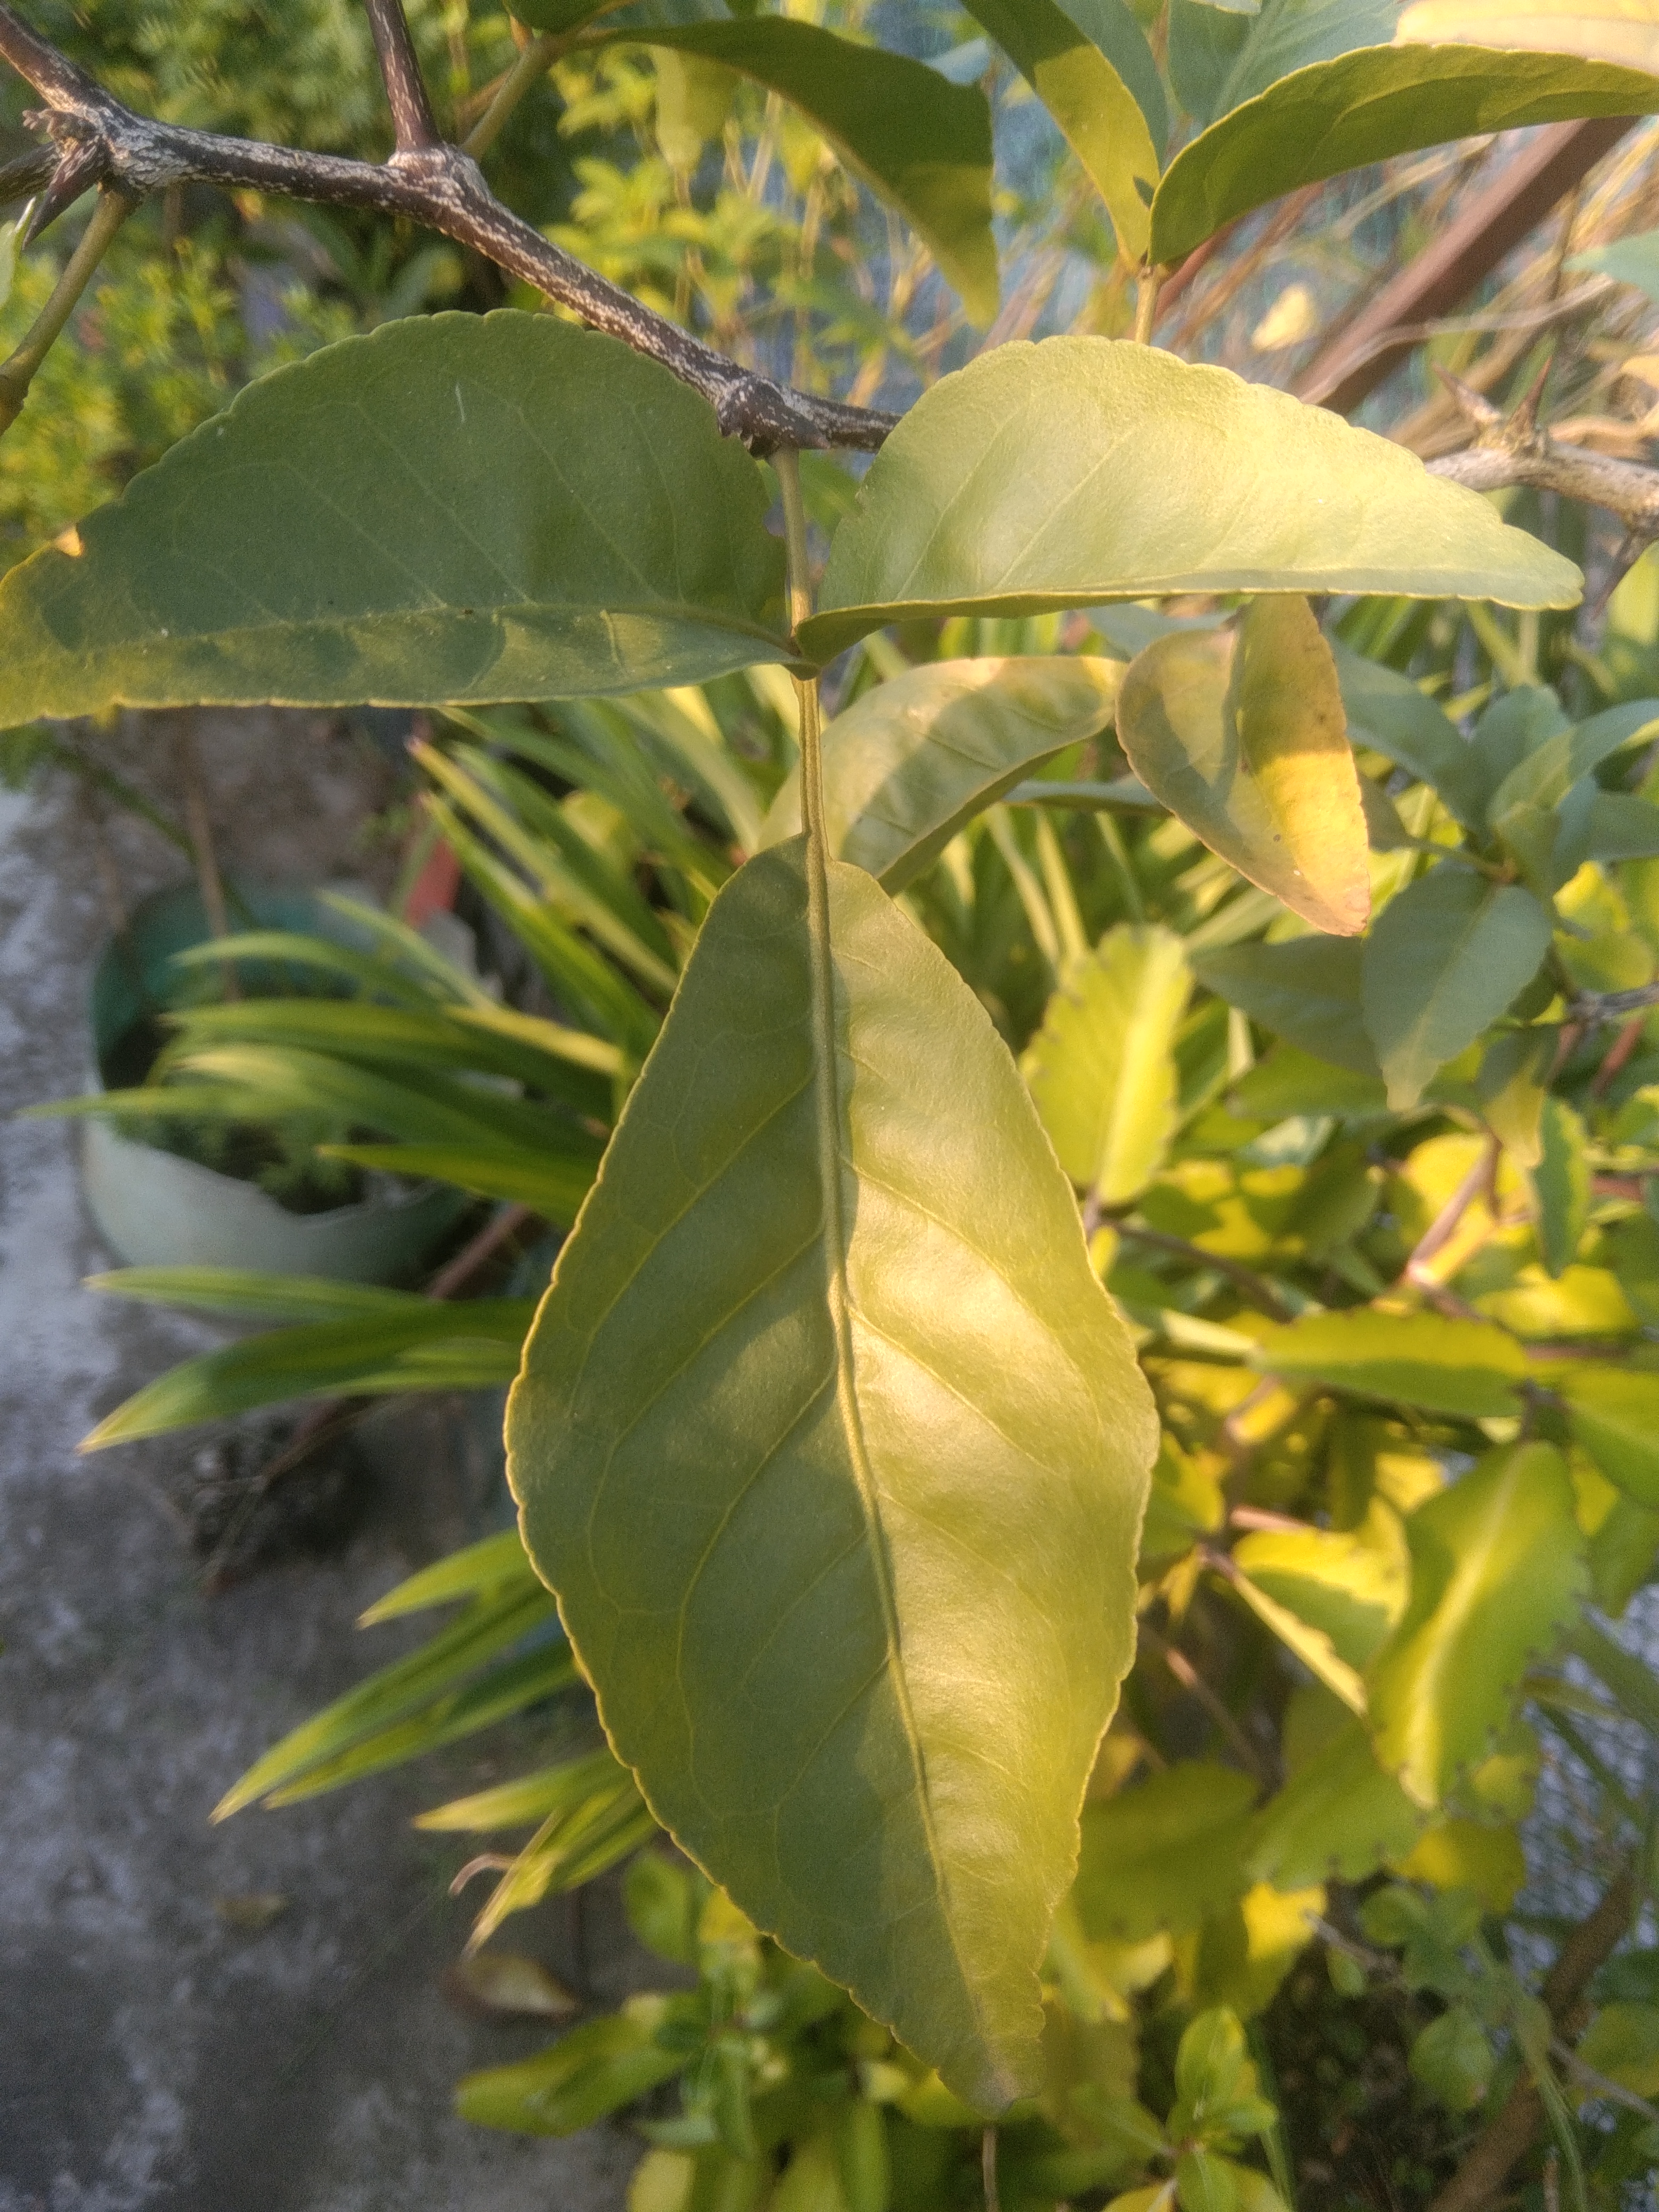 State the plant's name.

wood apple
